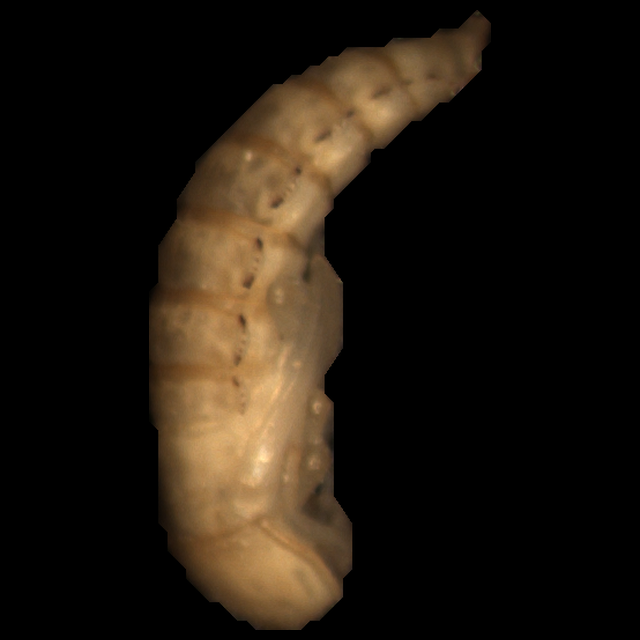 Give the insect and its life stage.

mealworm pupa
